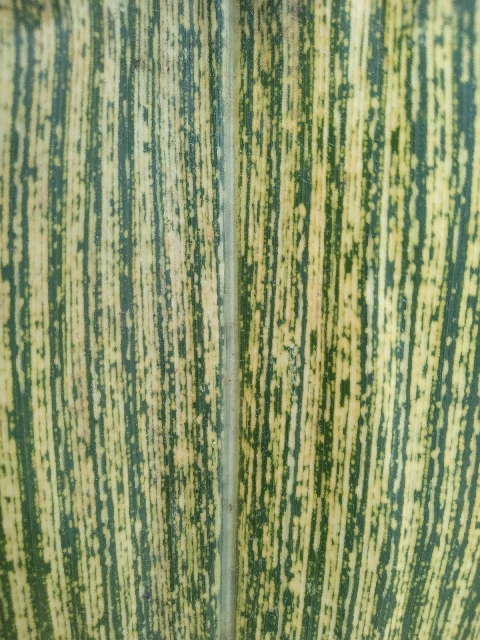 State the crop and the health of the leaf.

maize, maize streak virus
